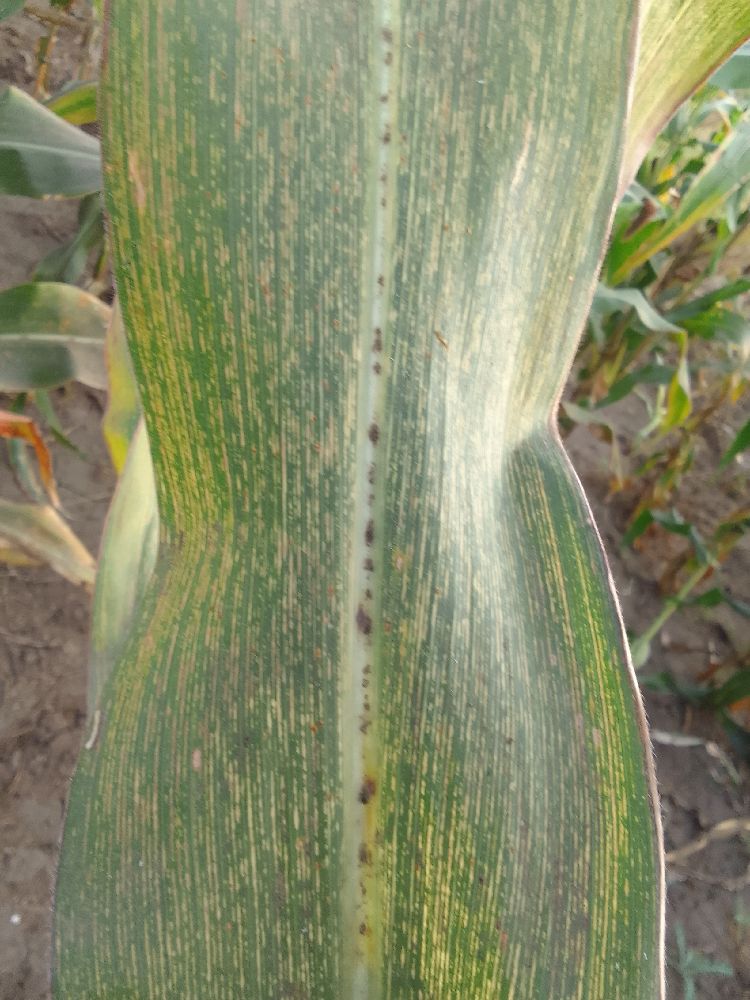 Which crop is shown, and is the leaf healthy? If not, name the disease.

maize, maize streak virus
